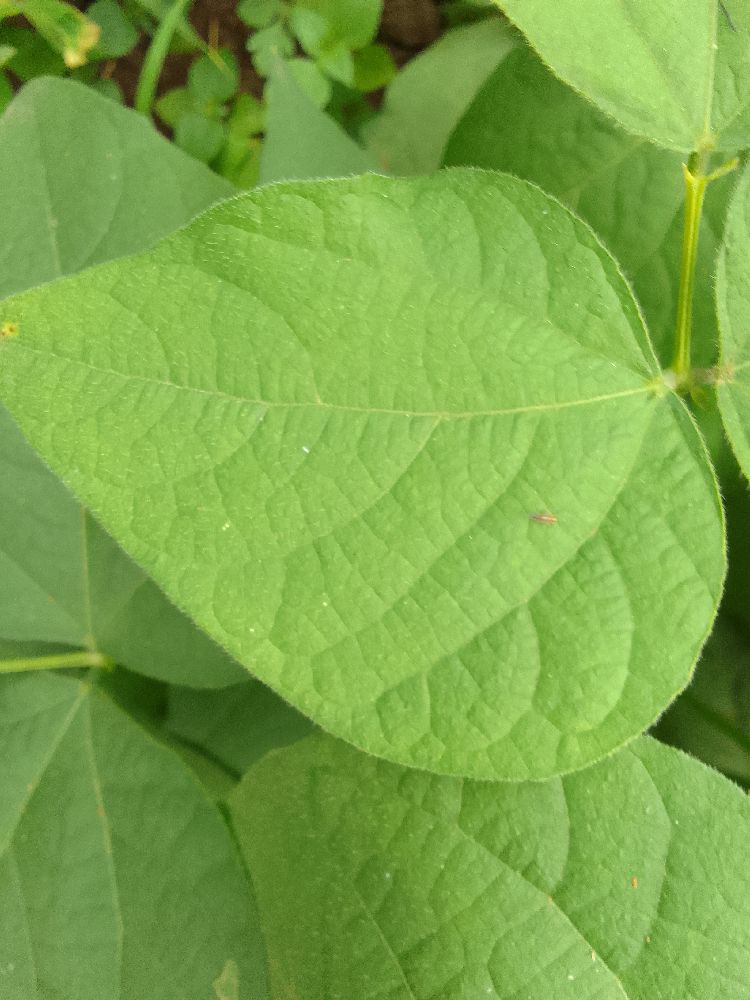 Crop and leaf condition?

common bean, healthy
